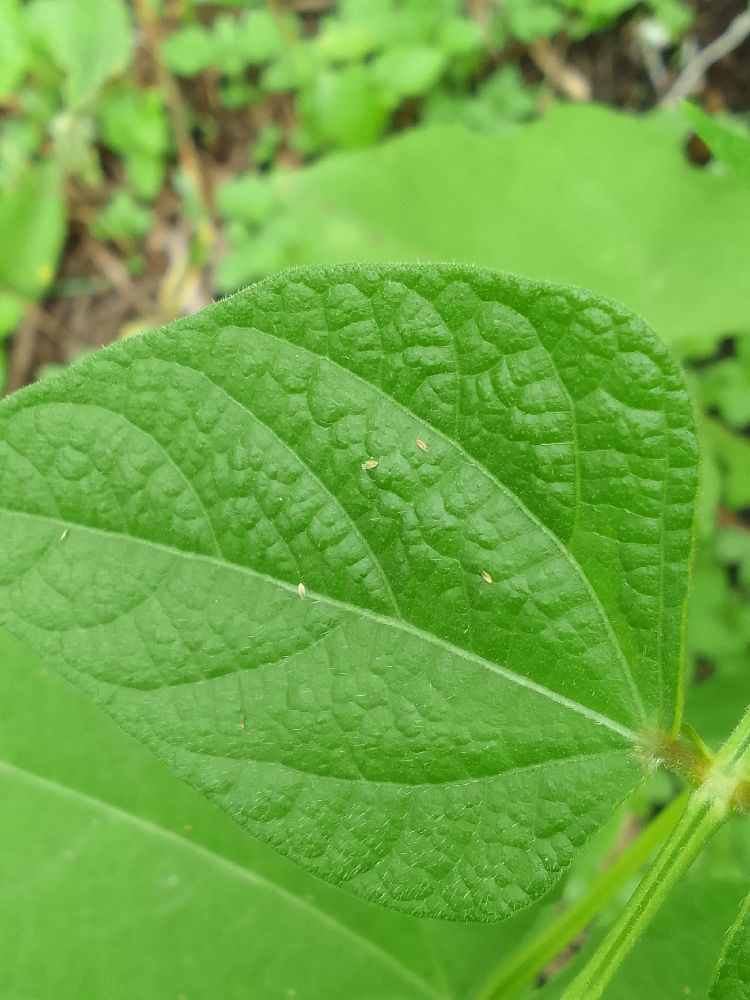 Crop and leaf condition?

common bean, healthy
